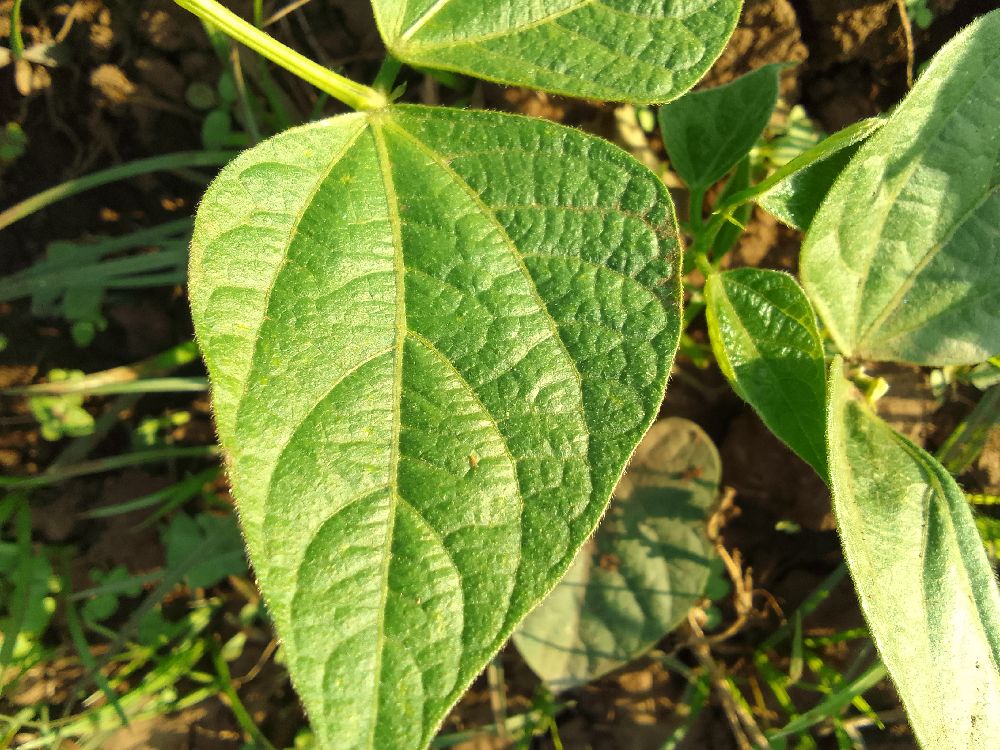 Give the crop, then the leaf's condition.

common bean, healthy
